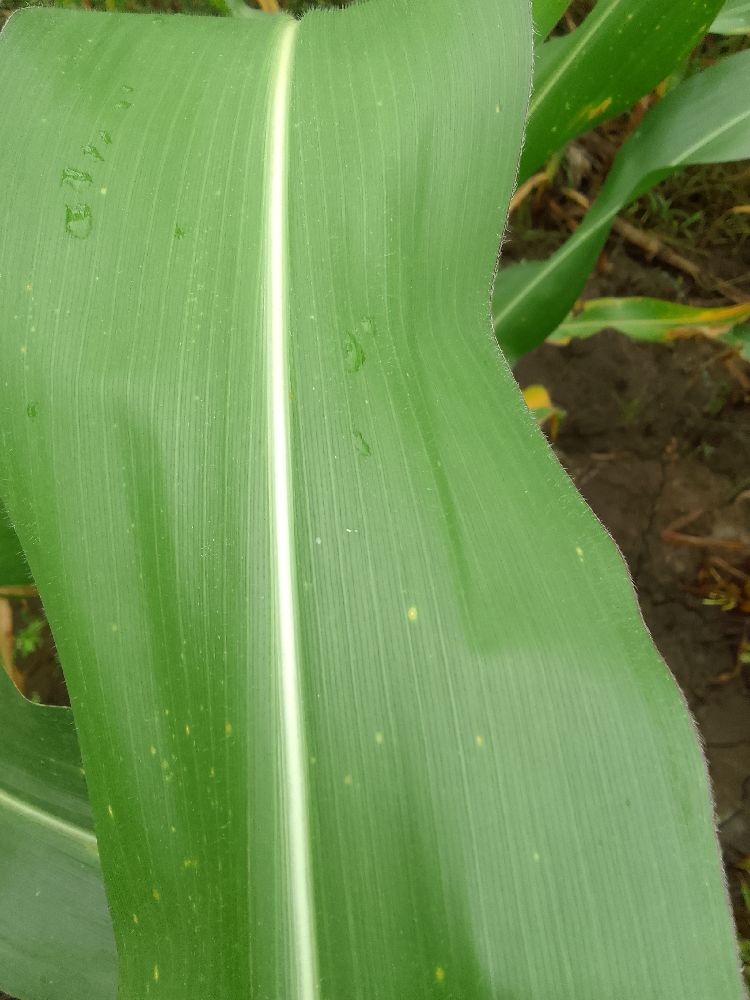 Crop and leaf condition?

maize, healthy
